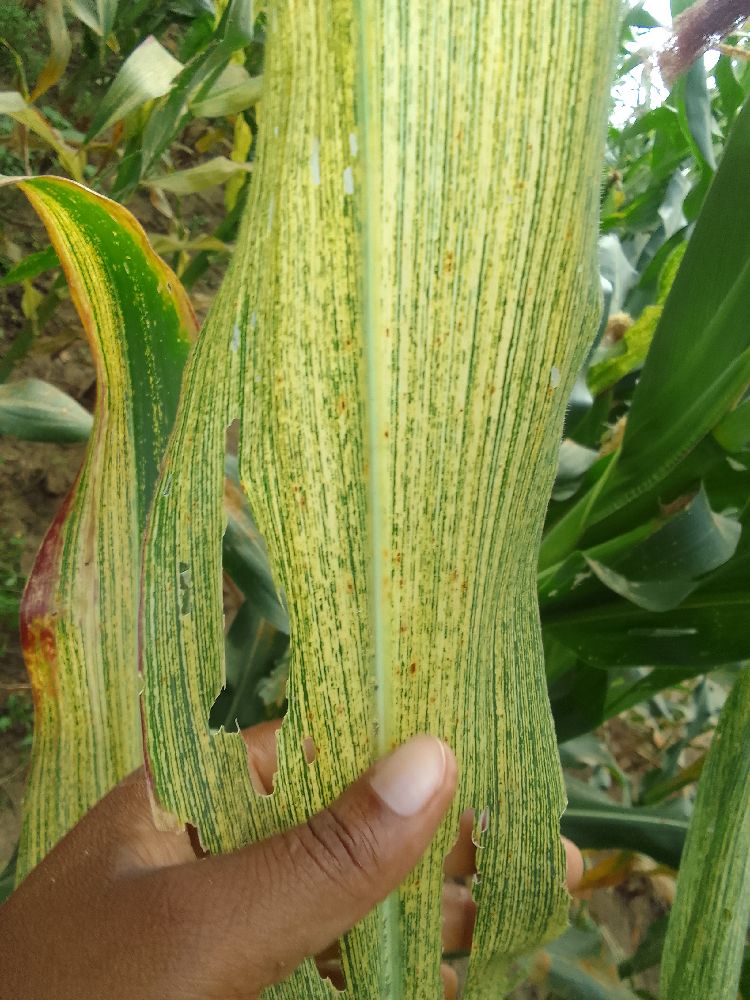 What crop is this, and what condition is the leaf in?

maize, maize streak virus
